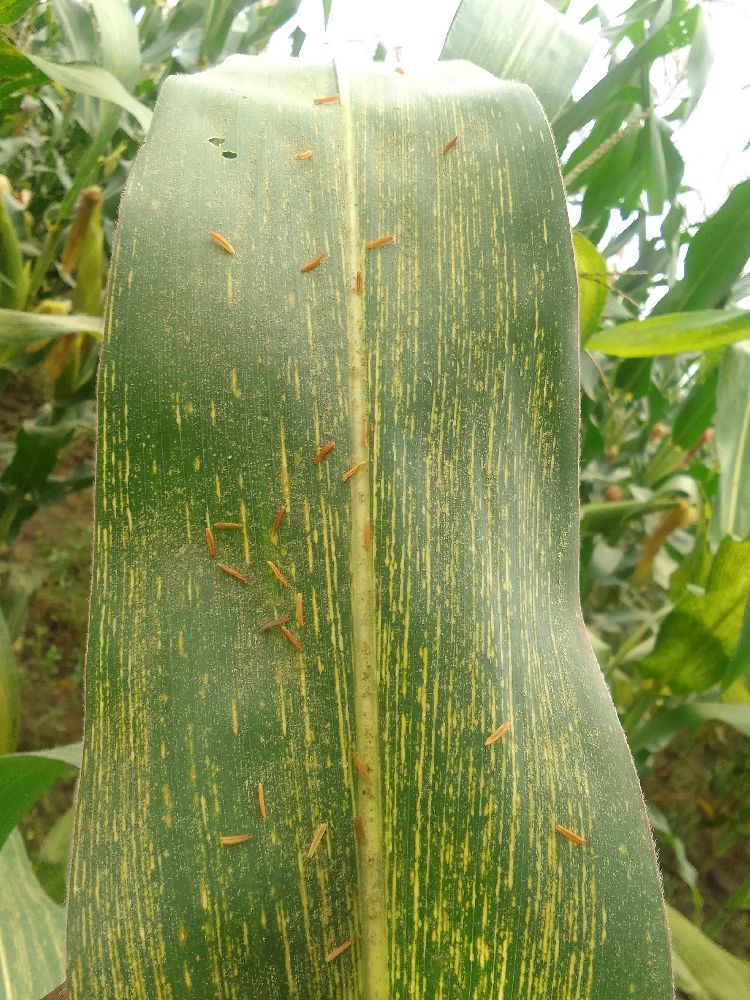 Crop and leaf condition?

maize, maize streak virus
